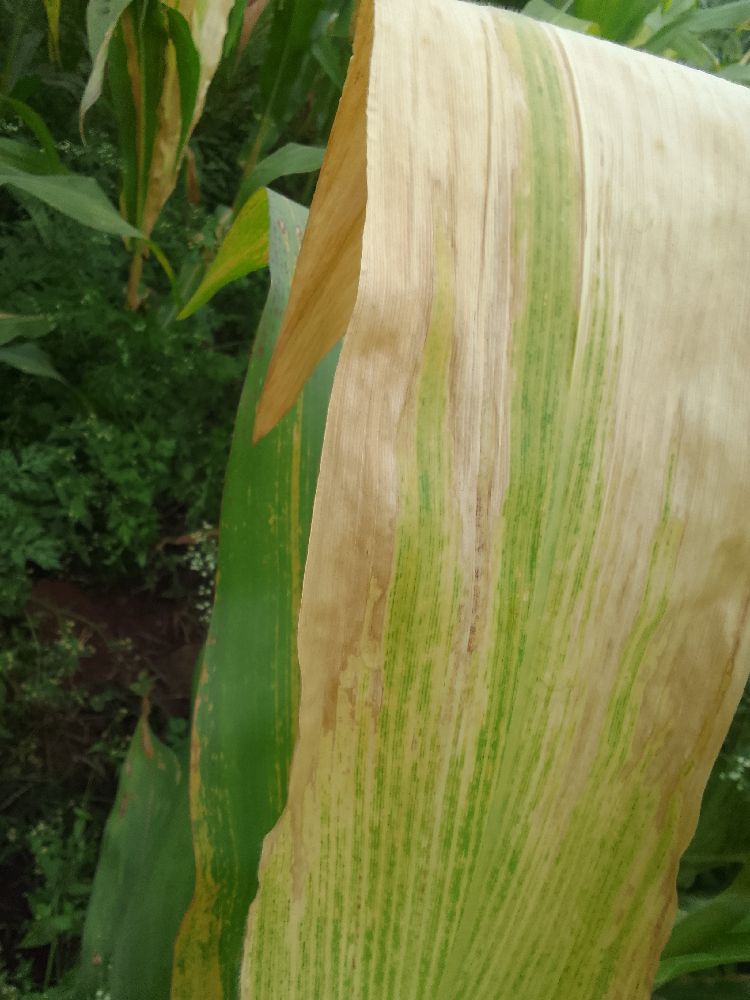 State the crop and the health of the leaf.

maize, maize lethal necrosis
